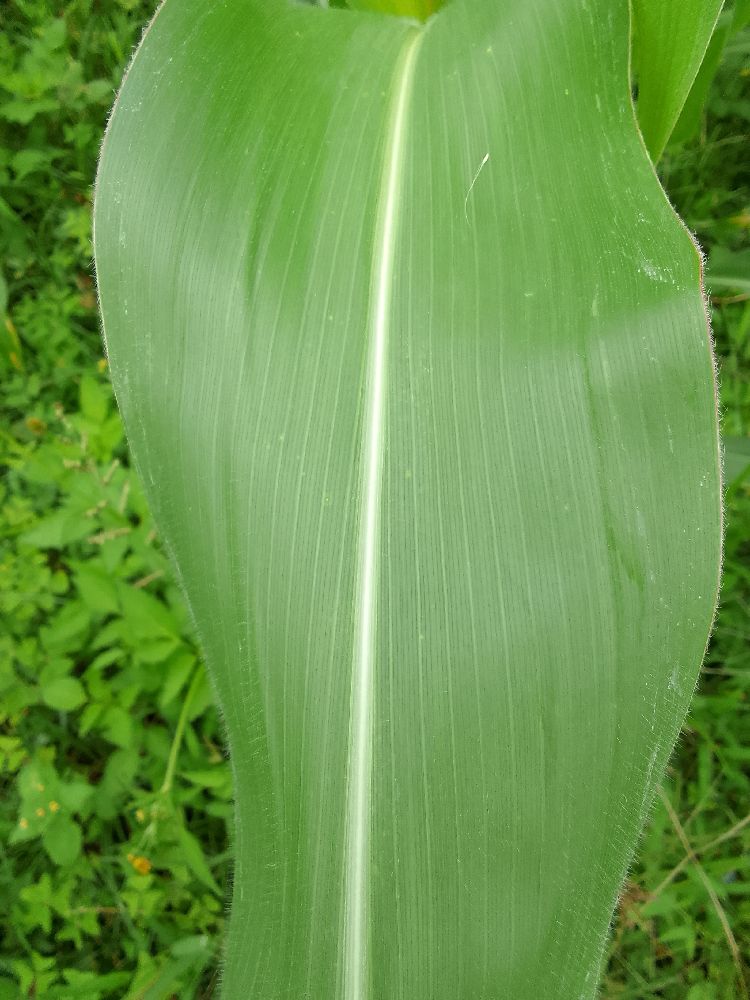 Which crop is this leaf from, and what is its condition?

maize, healthy
